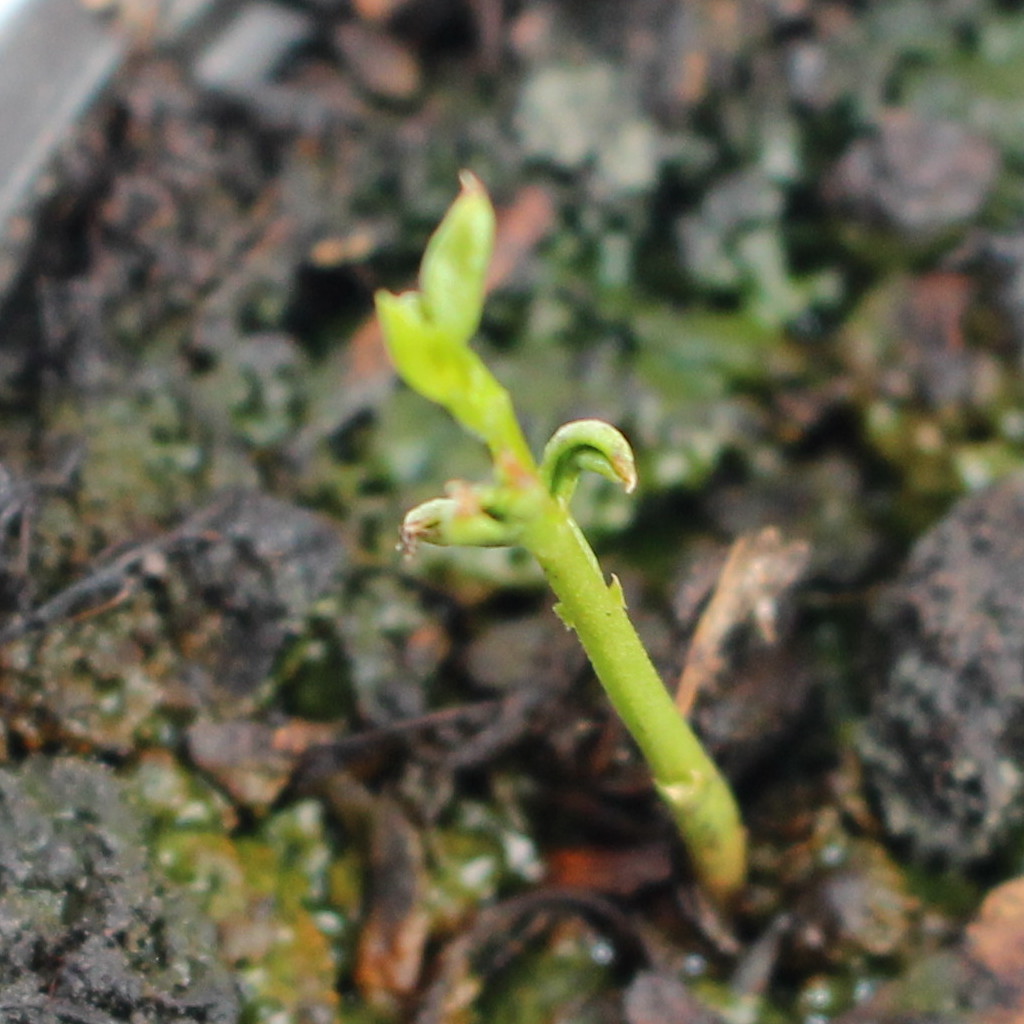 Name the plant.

Vicia sativa
